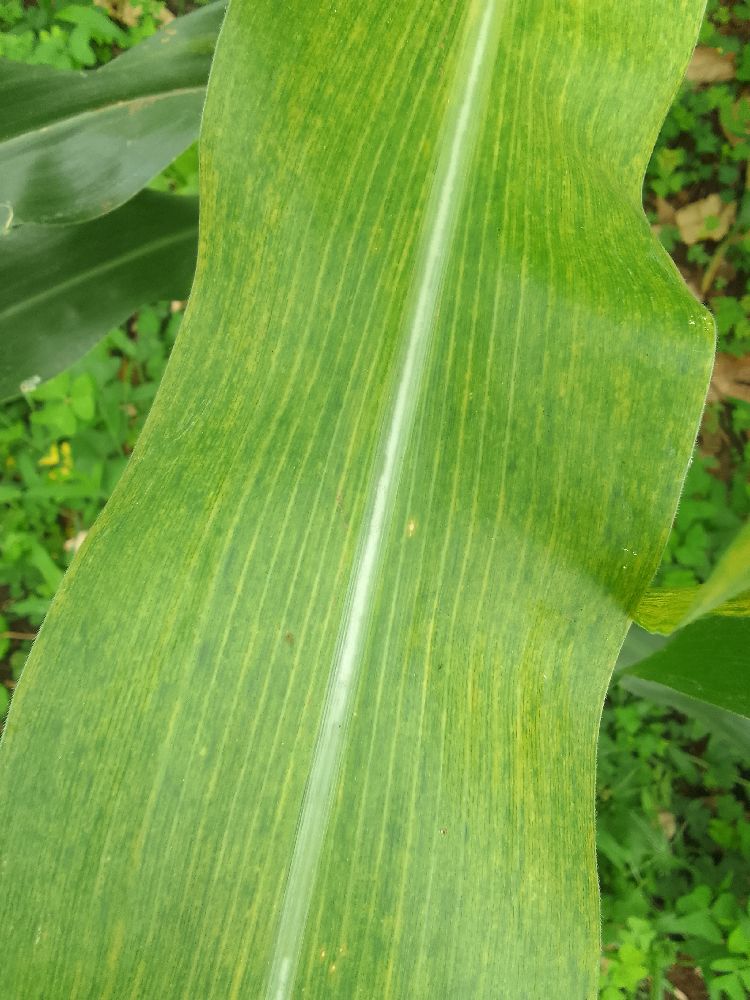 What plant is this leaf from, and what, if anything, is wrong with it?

maize, maize lethal necrosis
